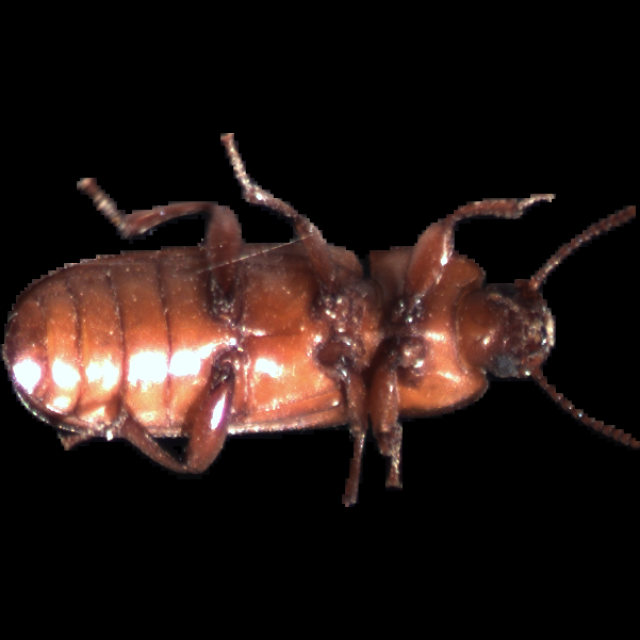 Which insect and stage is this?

mealworm beetle
